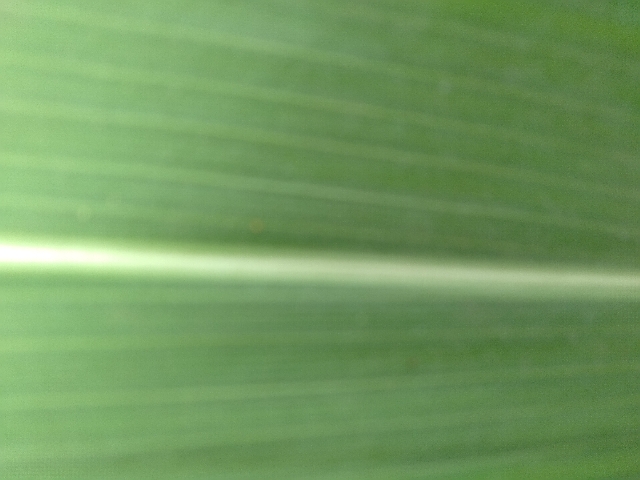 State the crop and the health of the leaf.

maize, healthy
